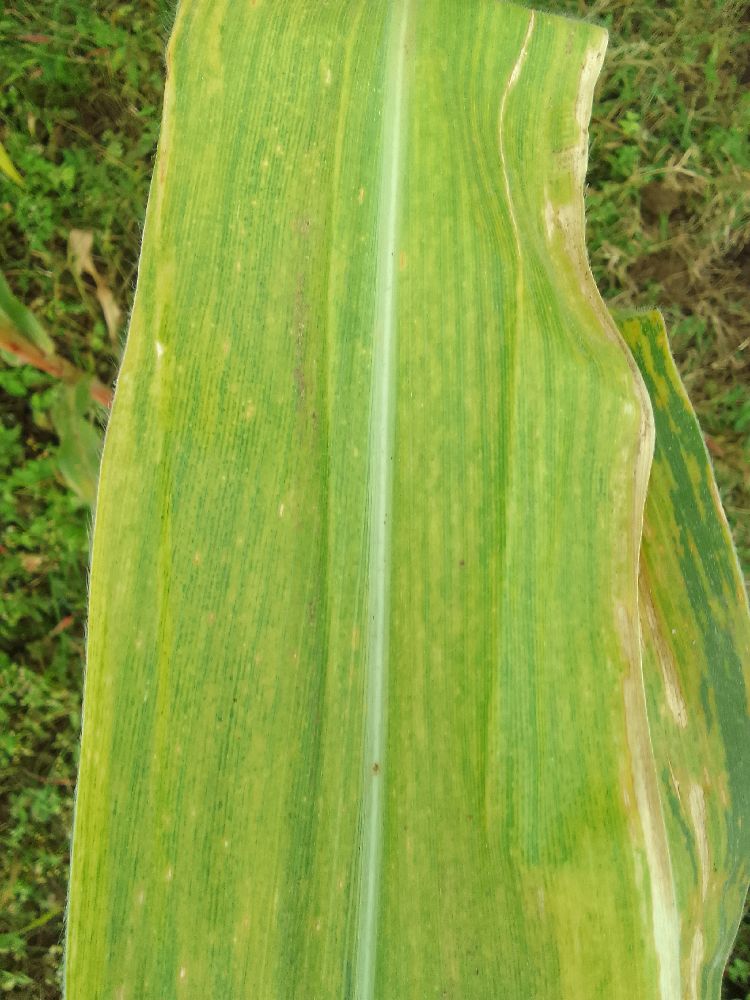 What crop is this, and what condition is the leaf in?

maize, maize lethal necrosis
